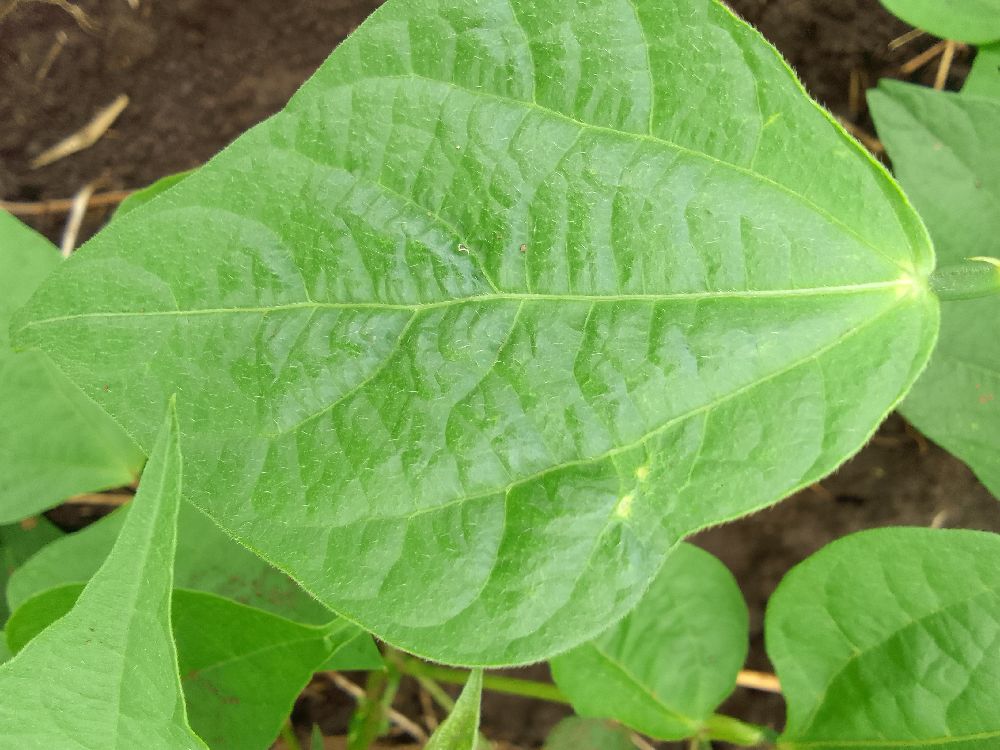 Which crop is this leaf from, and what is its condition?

common bean, healthy
